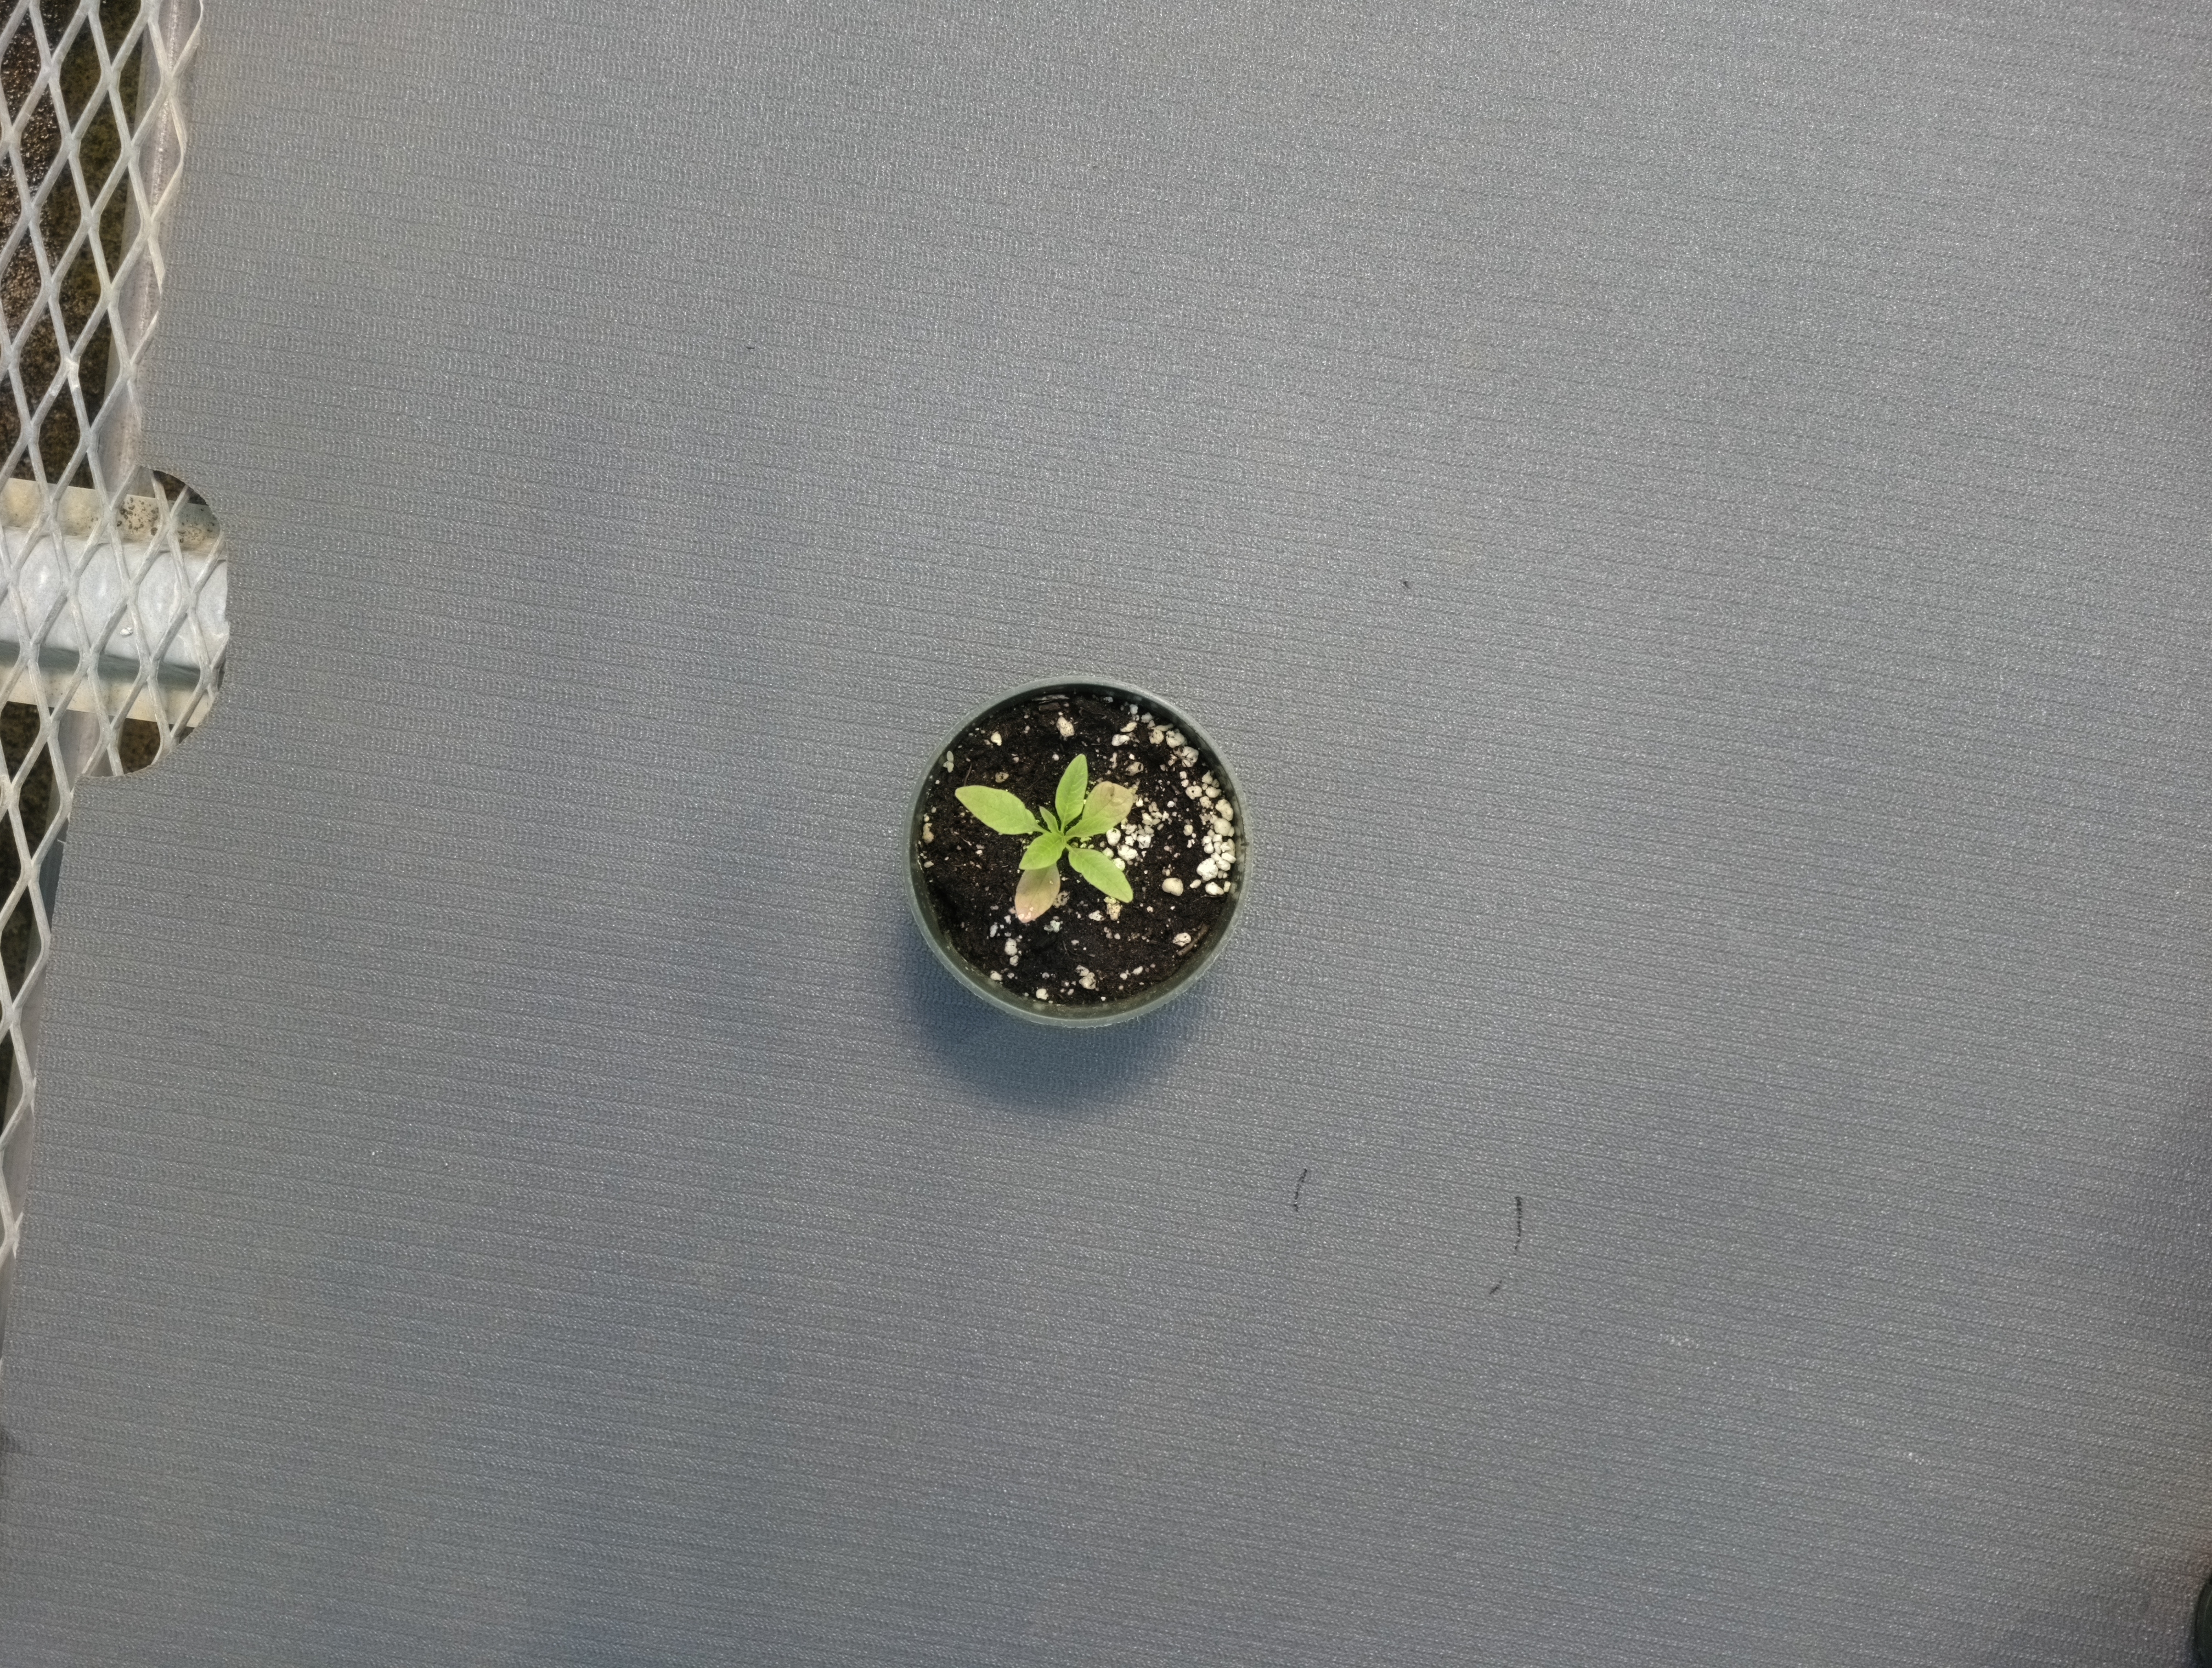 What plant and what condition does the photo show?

waterhemp, healthy untreated
